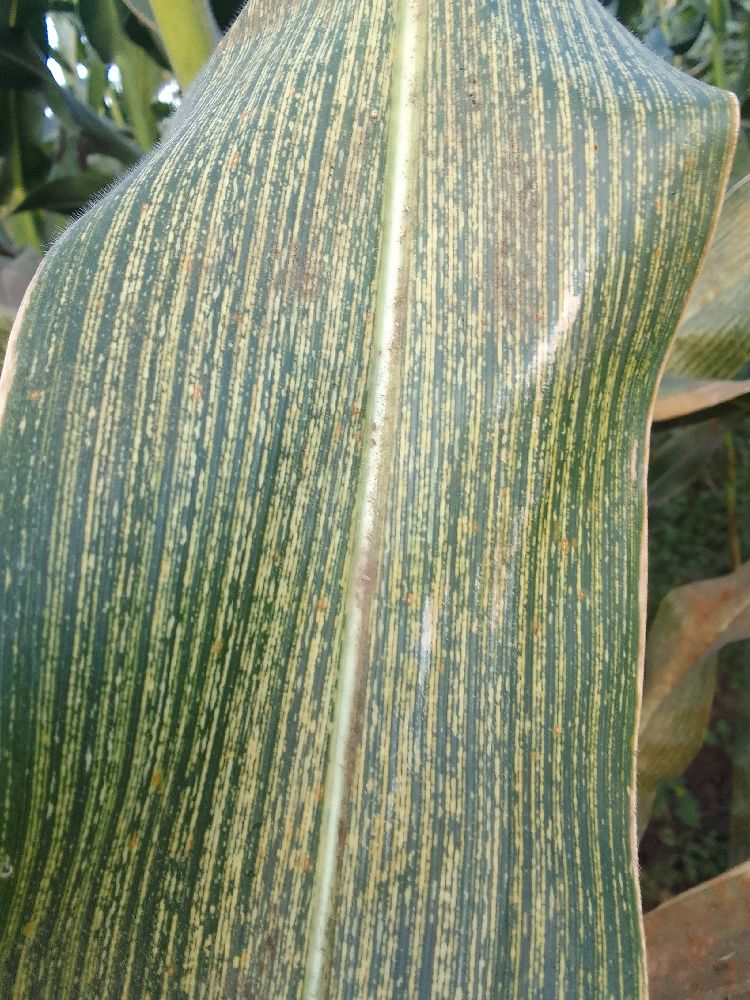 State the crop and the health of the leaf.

maize, maize streak virus
